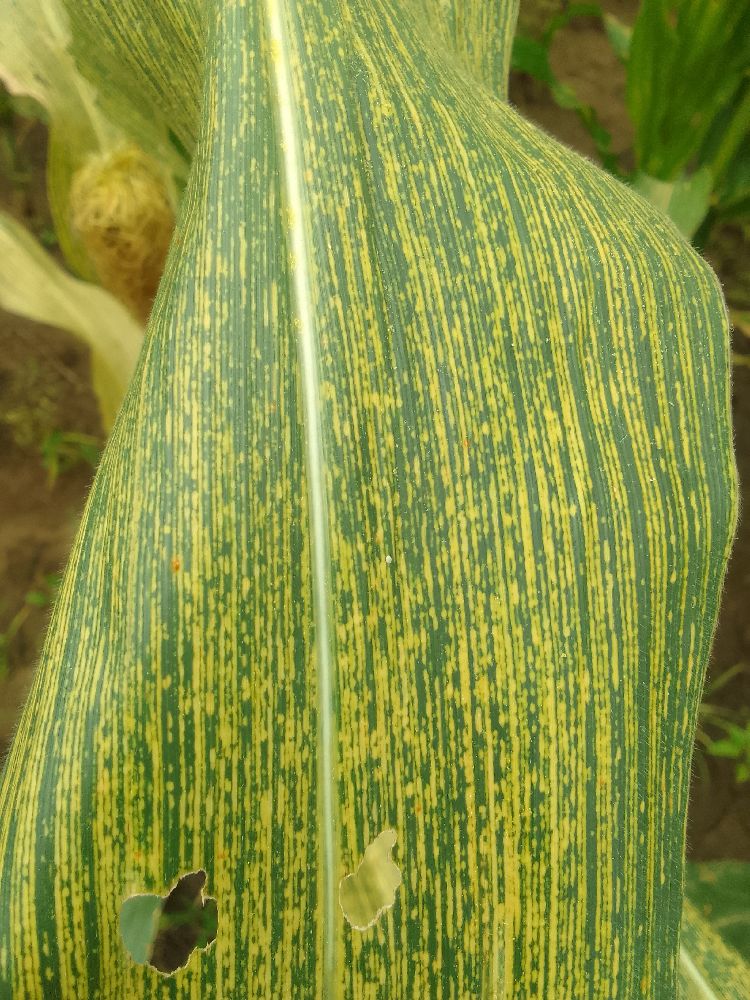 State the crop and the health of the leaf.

maize, maize streak virus
